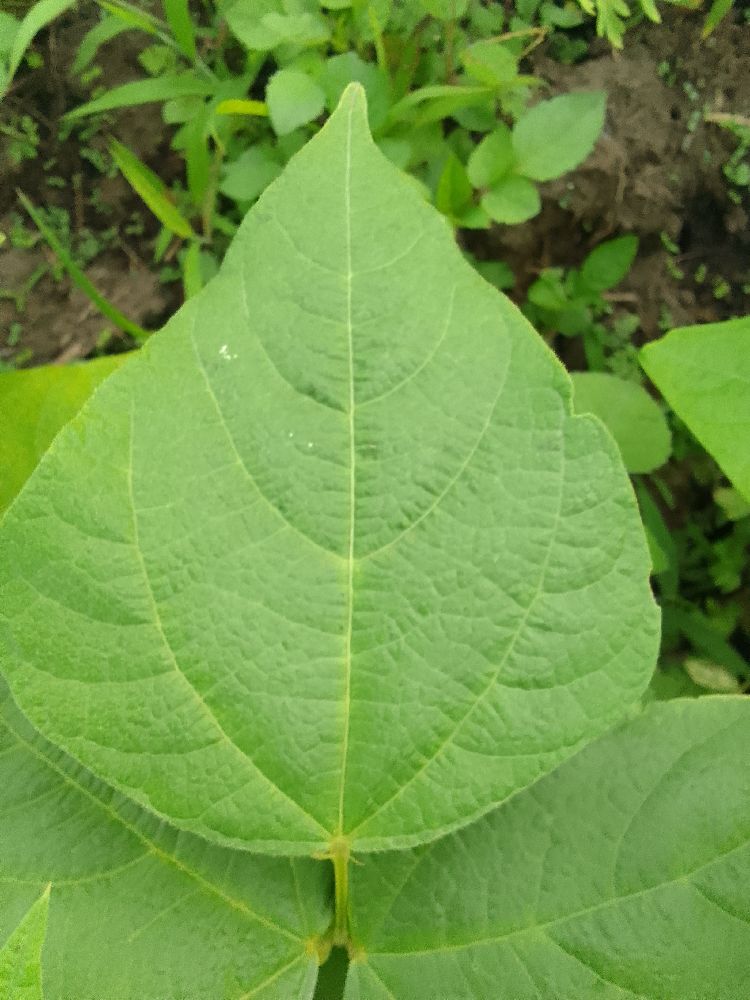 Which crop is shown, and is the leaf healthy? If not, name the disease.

common bean, healthy
